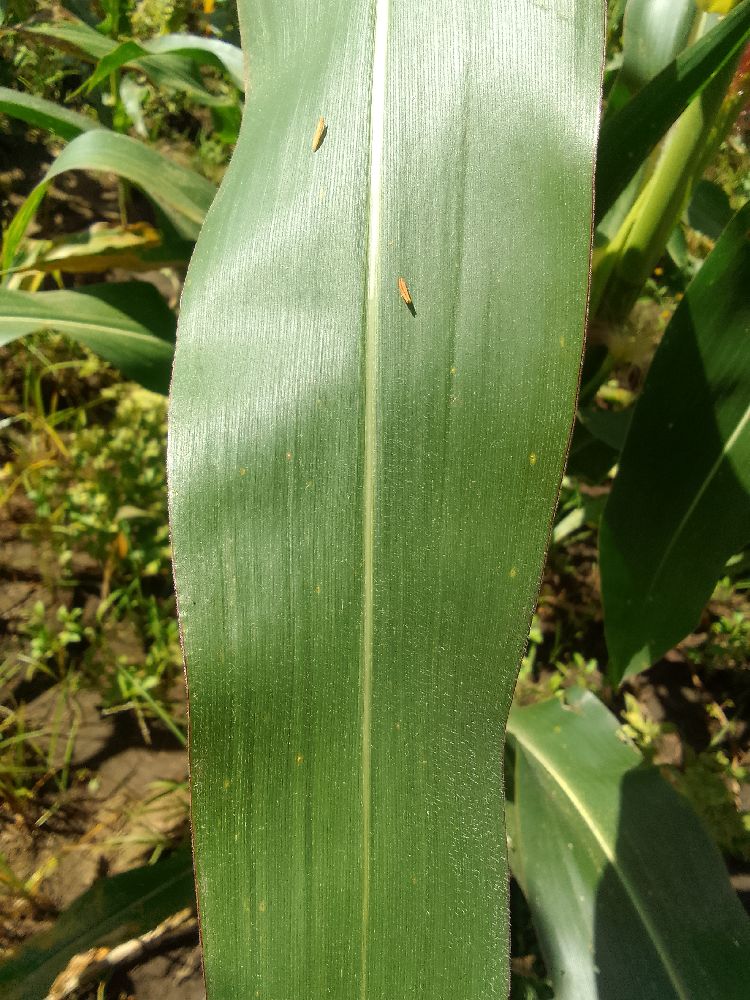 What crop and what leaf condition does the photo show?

maize, healthy
